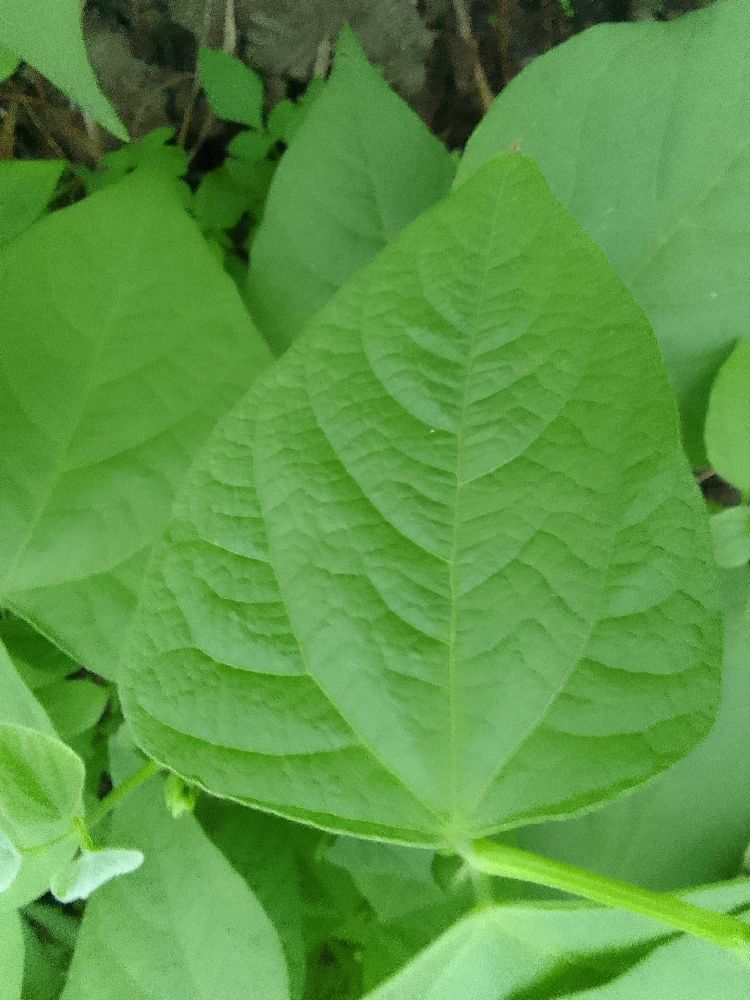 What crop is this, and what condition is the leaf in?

common bean, healthy
